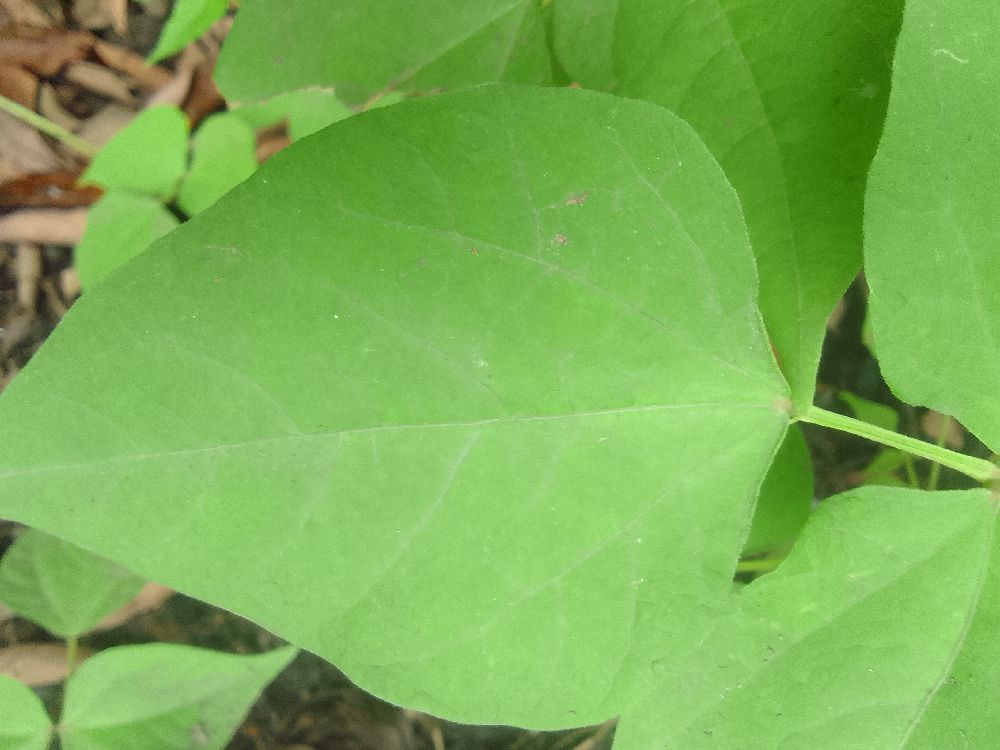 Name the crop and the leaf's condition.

common bean, healthy
